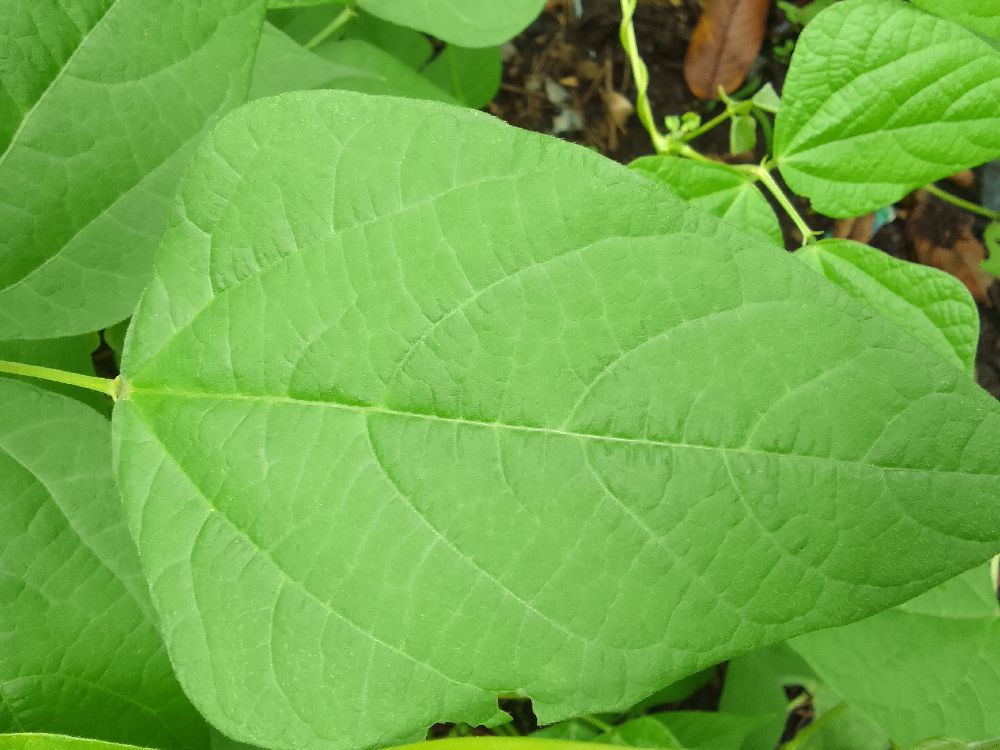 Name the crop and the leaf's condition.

common bean, healthy
